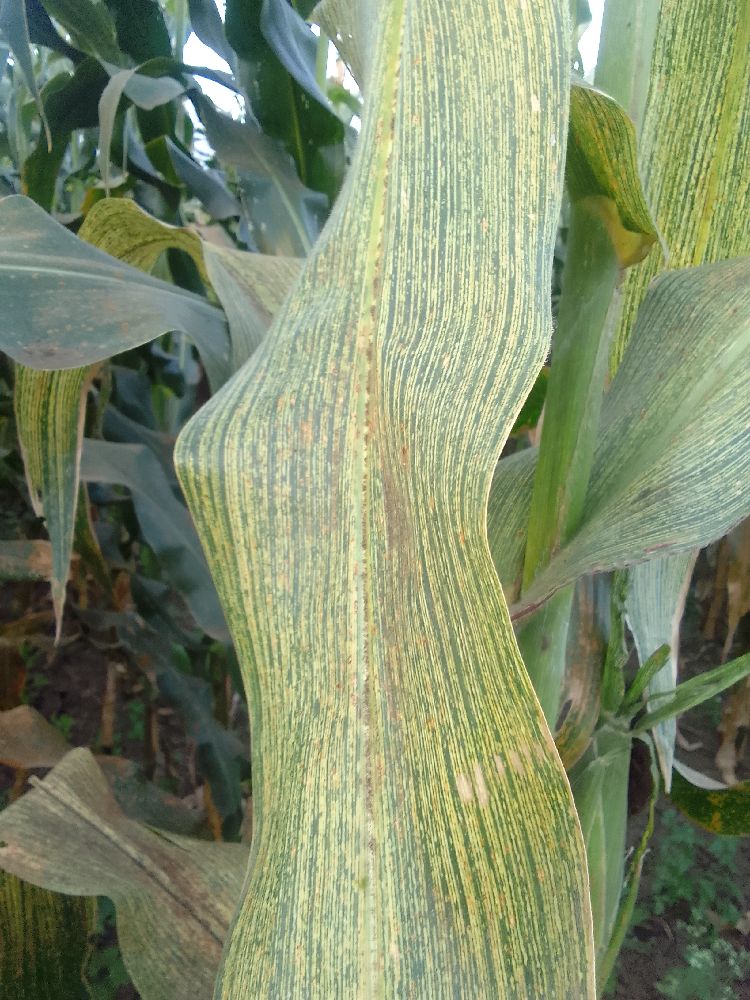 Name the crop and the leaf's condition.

maize, maize streak virus
